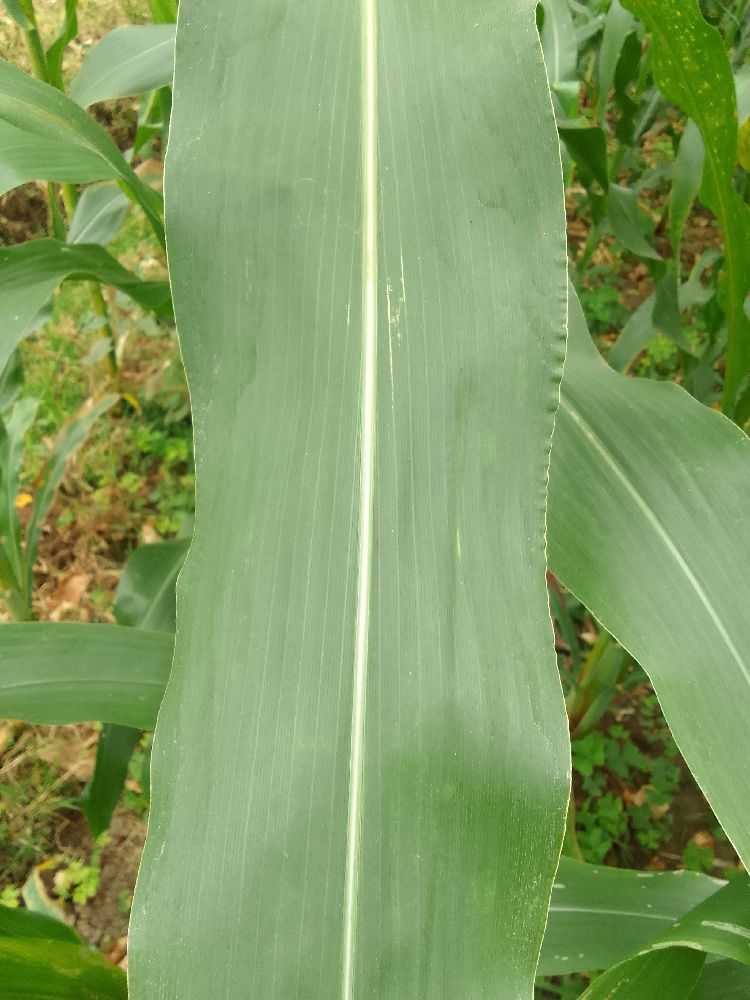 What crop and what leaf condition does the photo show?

maize, healthy
